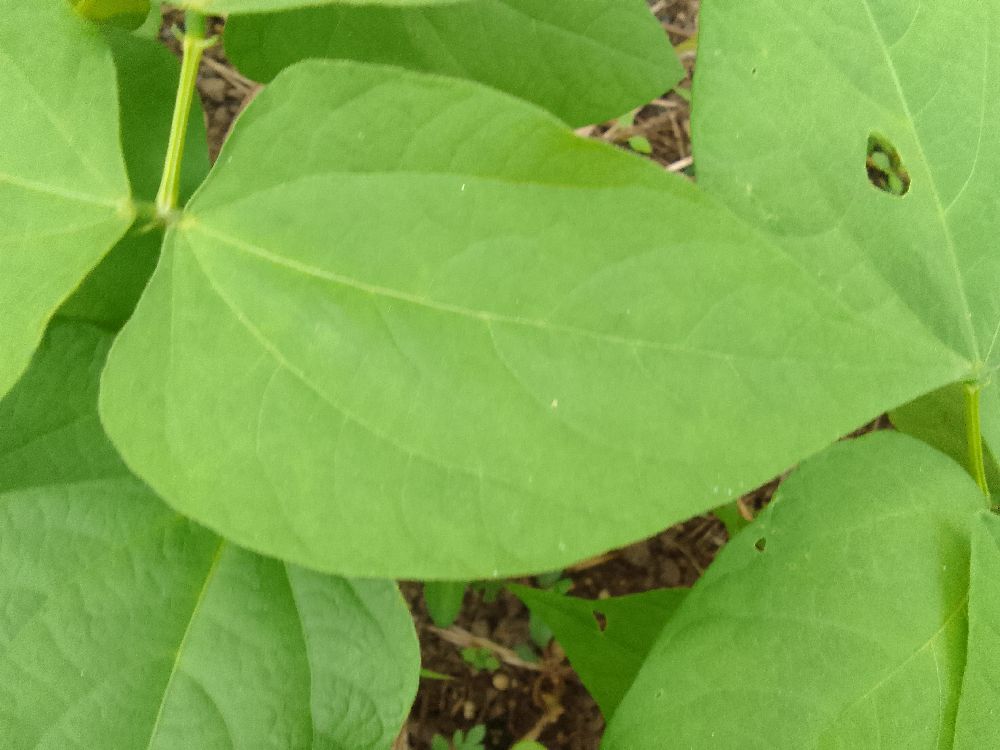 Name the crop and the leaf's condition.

common bean, healthy
